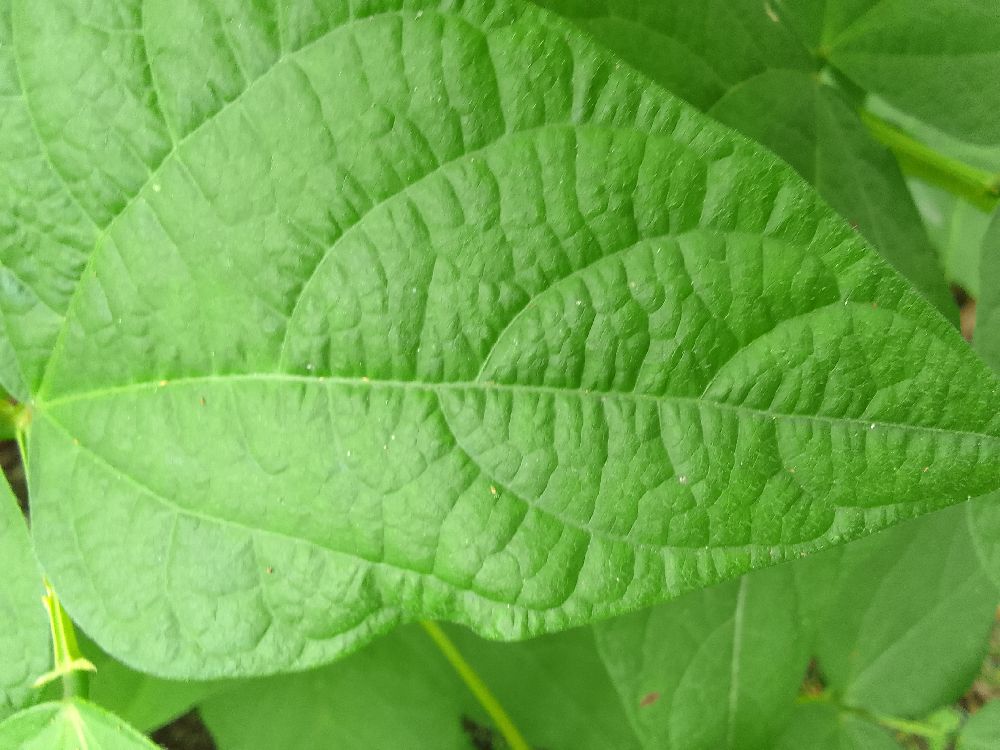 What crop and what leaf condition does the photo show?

common bean, healthy
